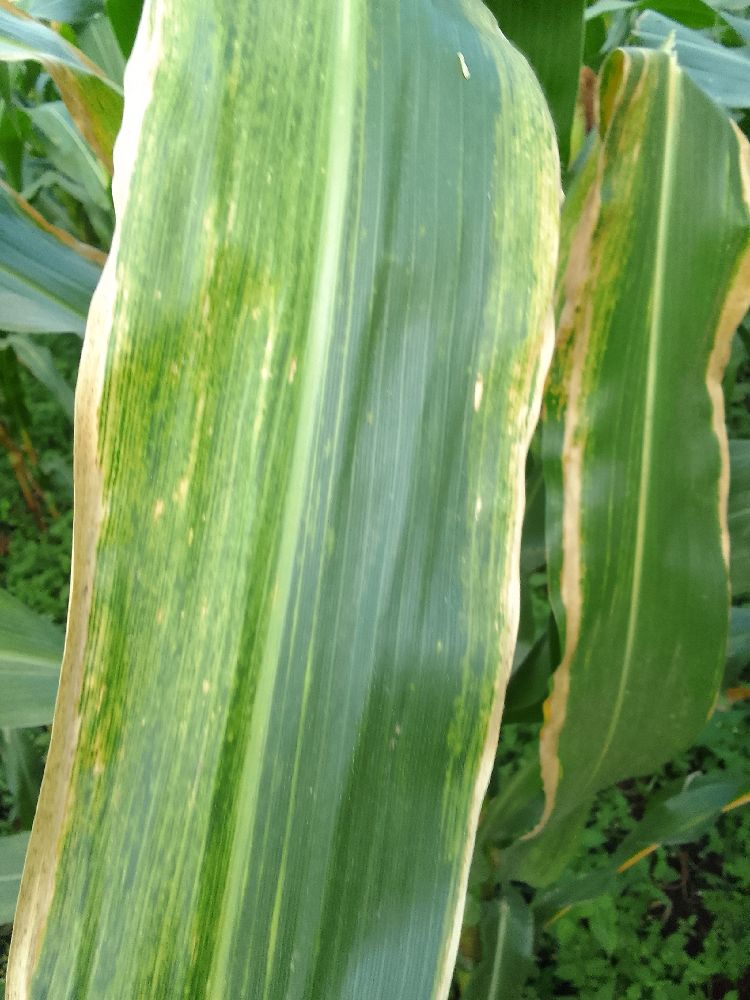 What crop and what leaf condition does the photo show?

maize, maize lethal necrosis
